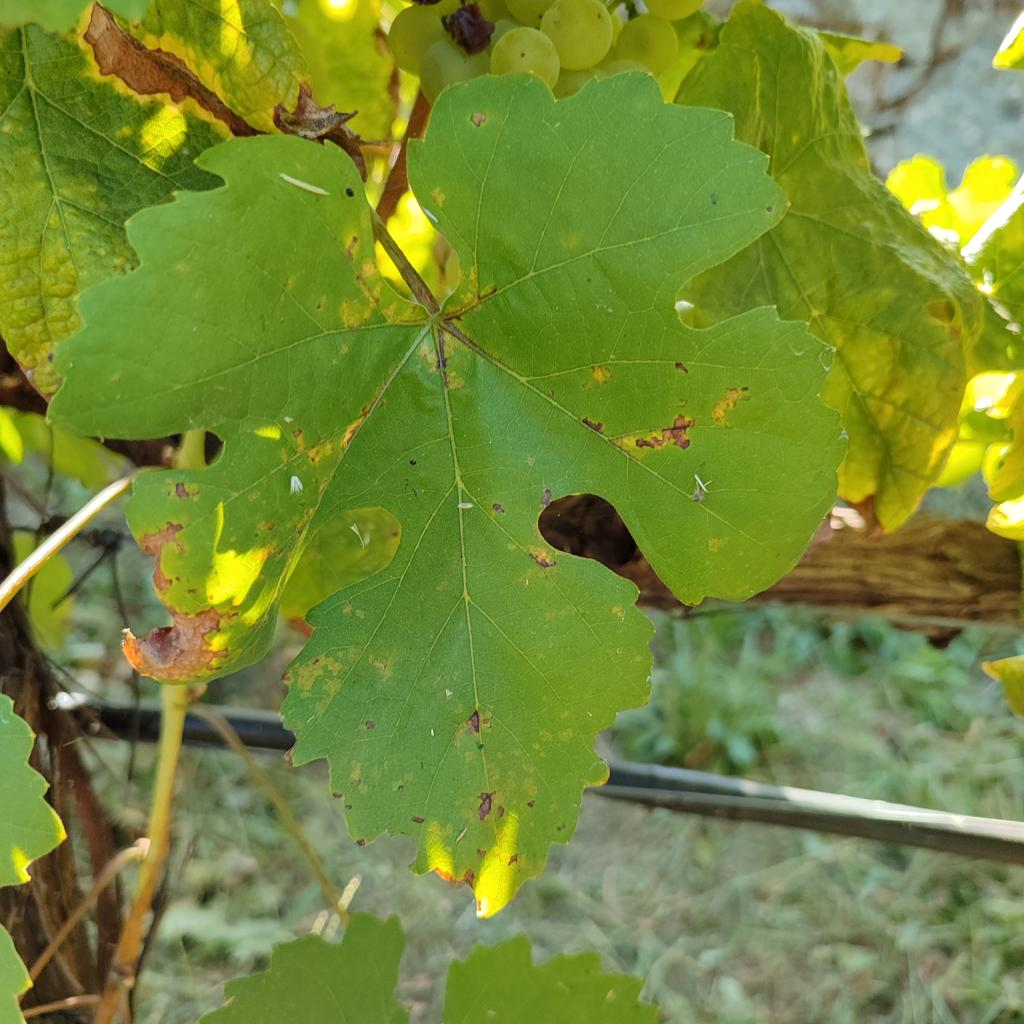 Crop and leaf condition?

grapevine, downy mildew
